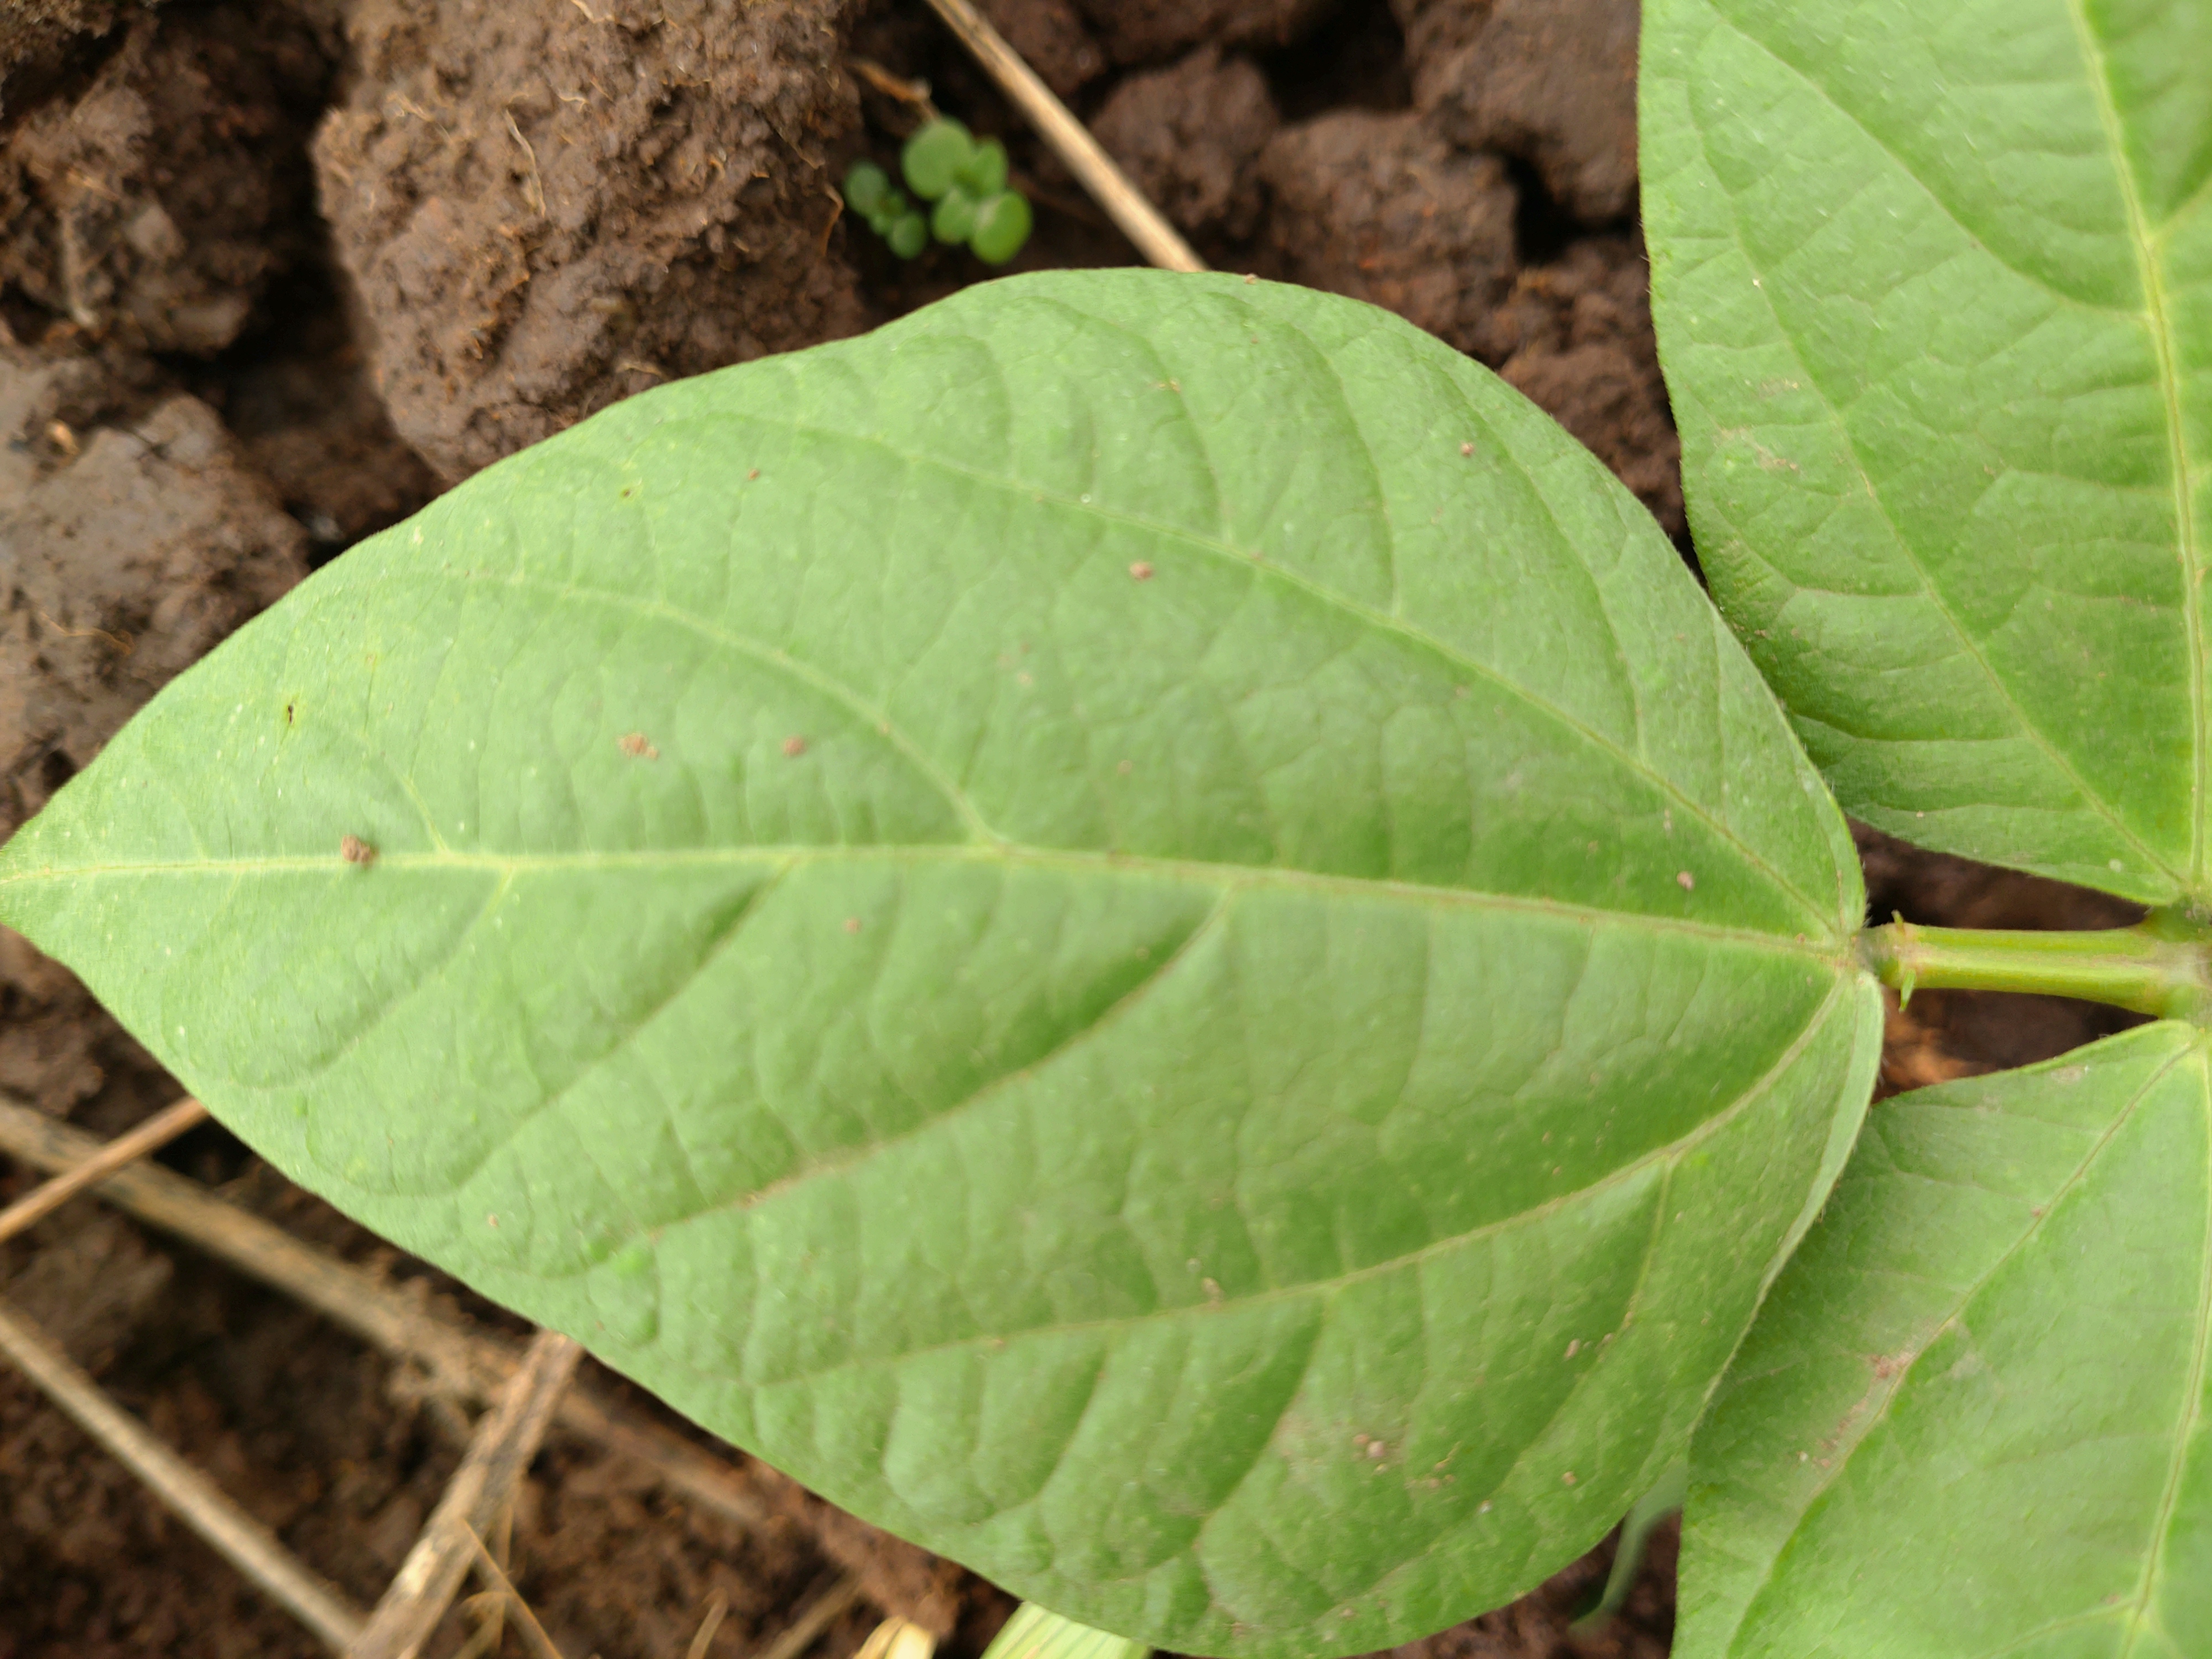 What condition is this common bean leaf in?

healthy
